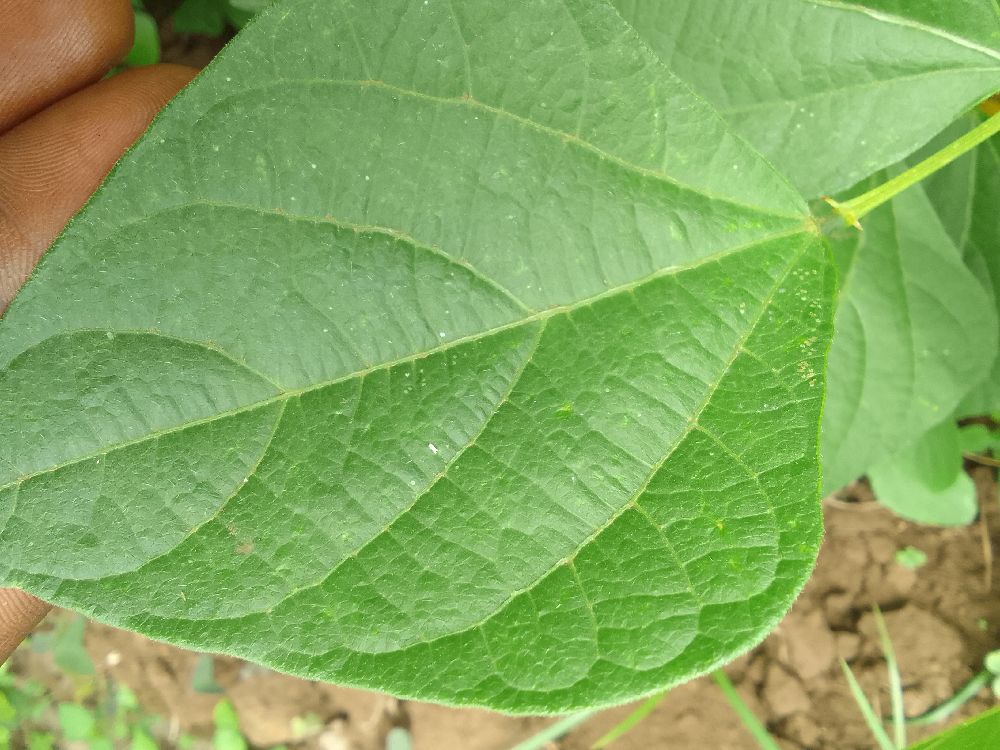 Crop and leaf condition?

common bean, healthy
